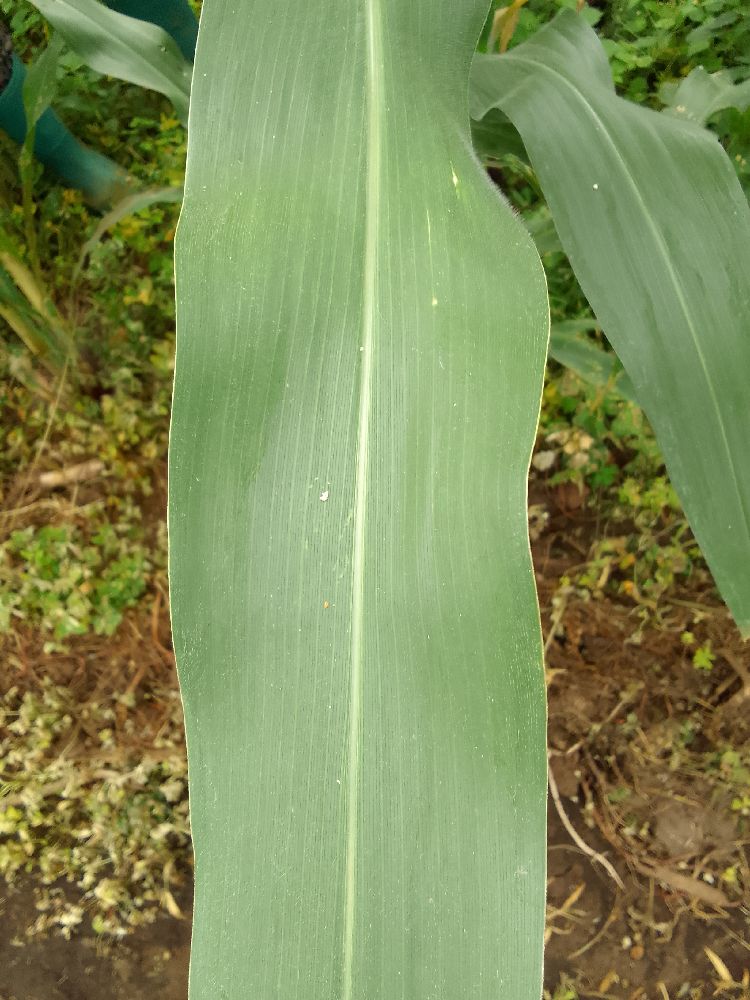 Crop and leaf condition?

maize, healthy
